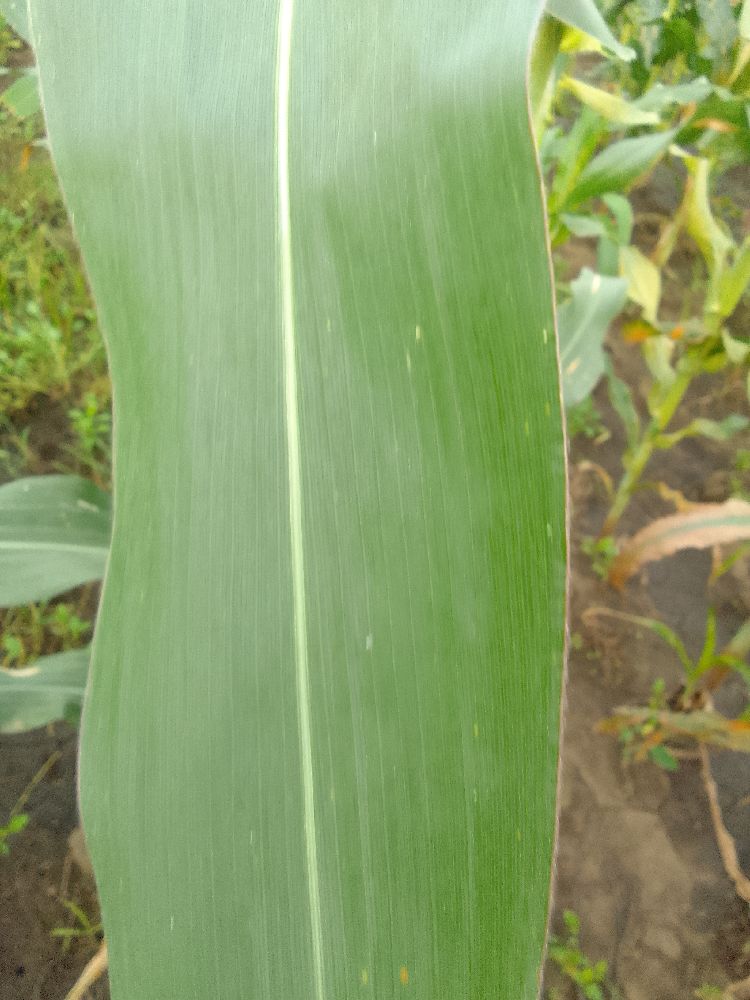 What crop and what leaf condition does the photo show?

maize, healthy
